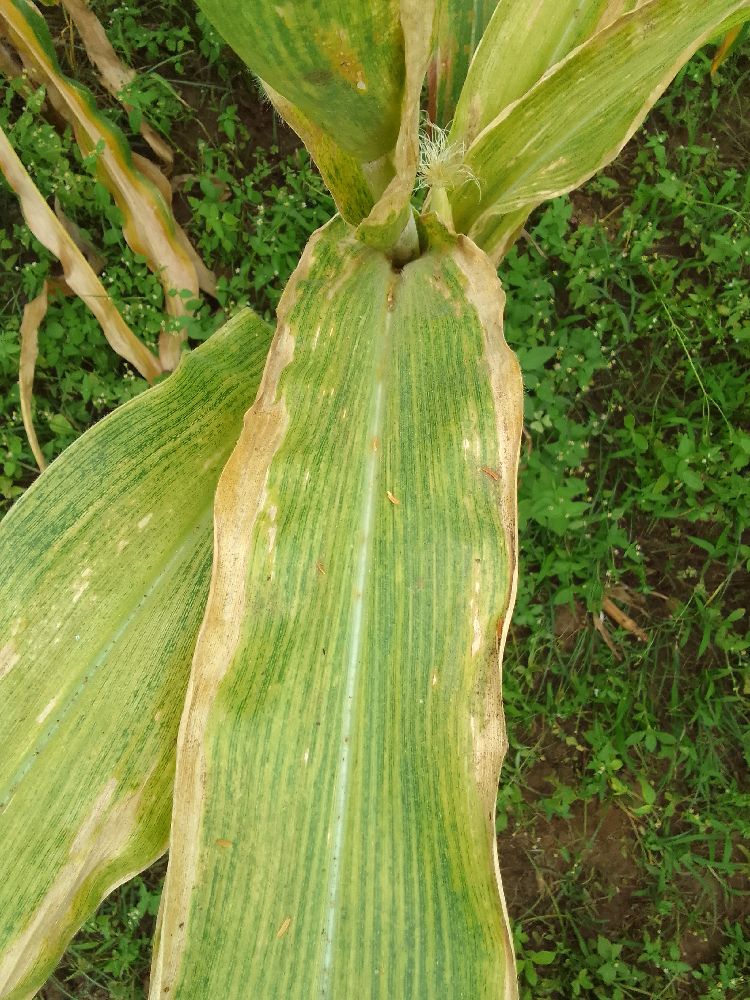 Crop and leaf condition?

maize, maize lethal necrosis
